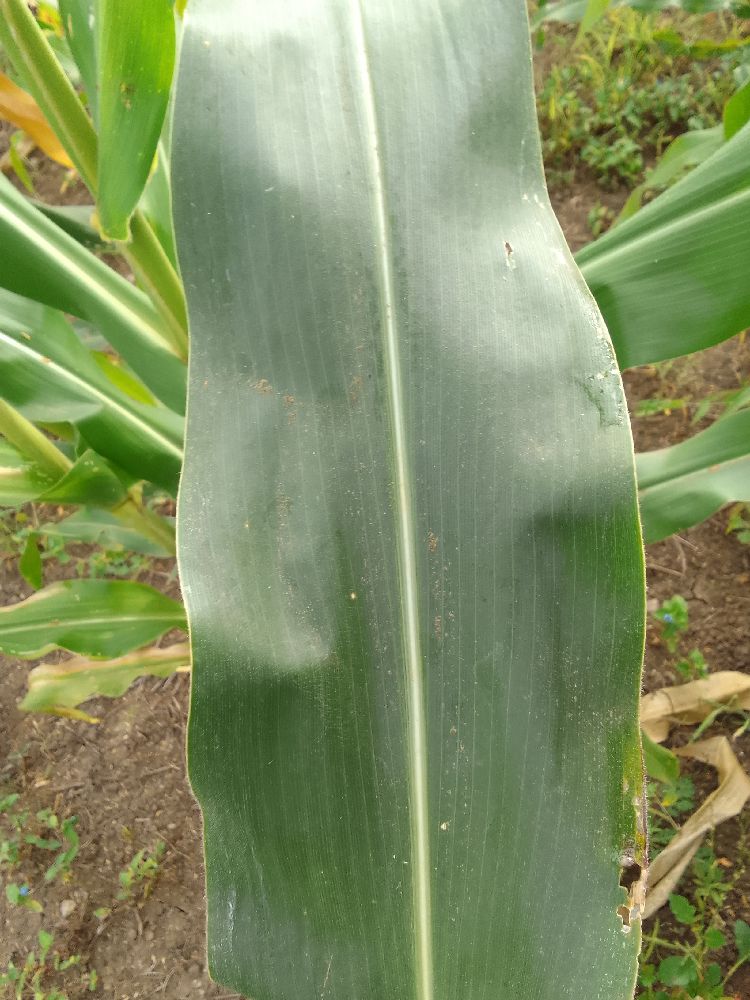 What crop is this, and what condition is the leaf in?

maize, healthy
